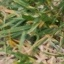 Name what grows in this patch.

grass
